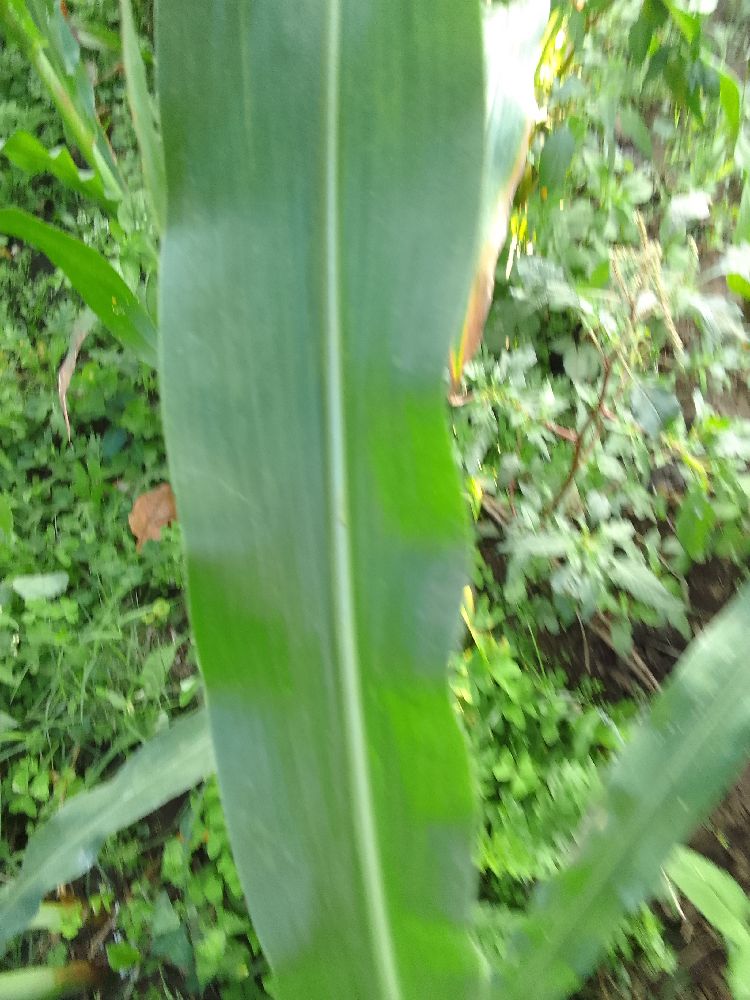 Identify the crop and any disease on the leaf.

maize, healthy
